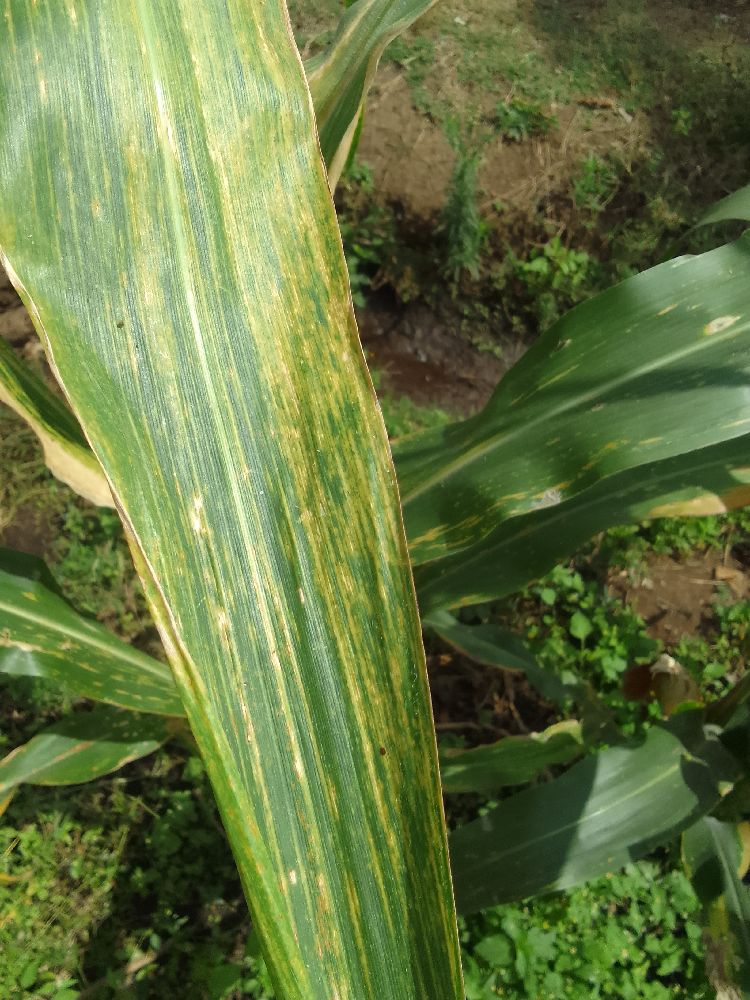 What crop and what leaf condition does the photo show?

maize, maize lethal necrosis
